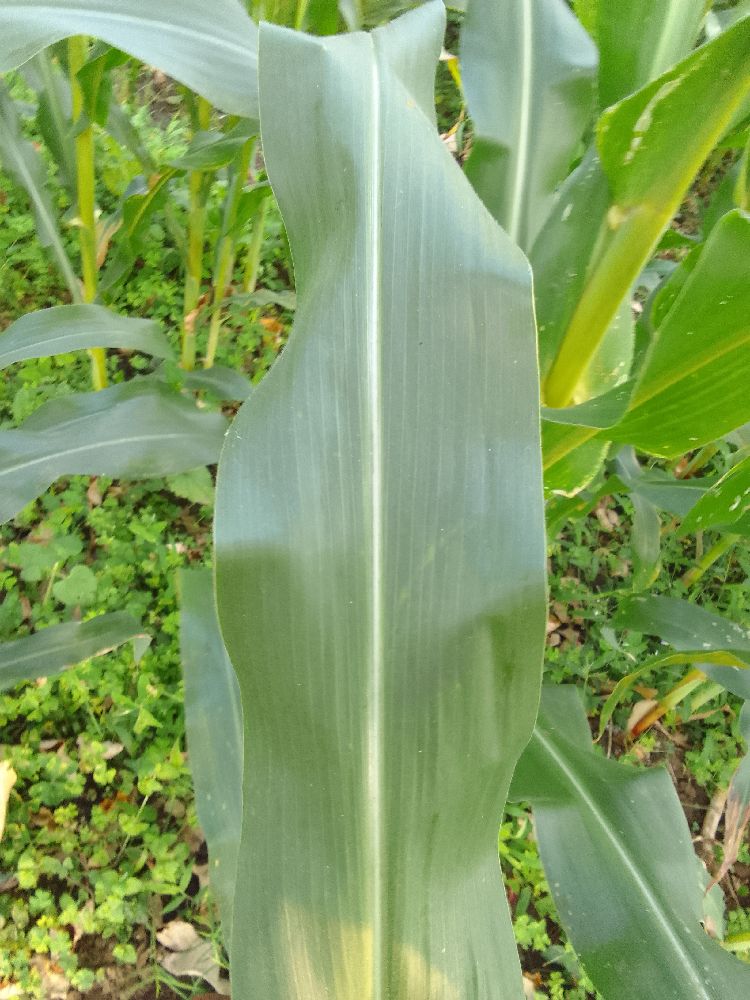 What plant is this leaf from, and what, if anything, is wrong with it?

maize, healthy
